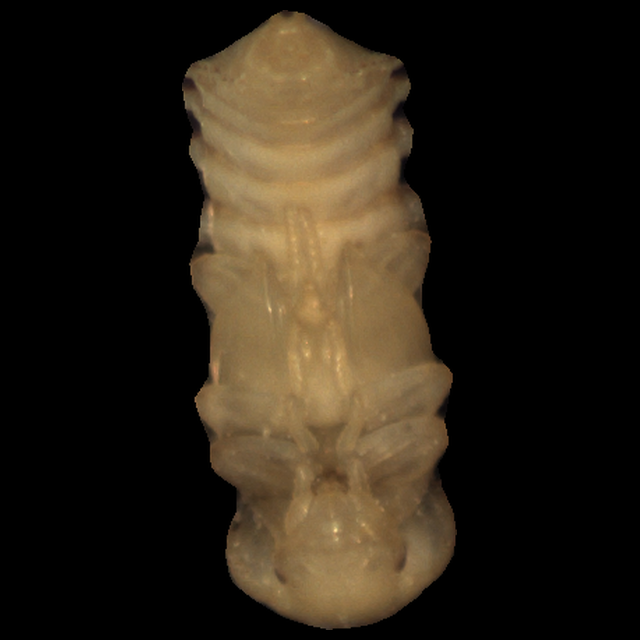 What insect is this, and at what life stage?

mealworm pupa
